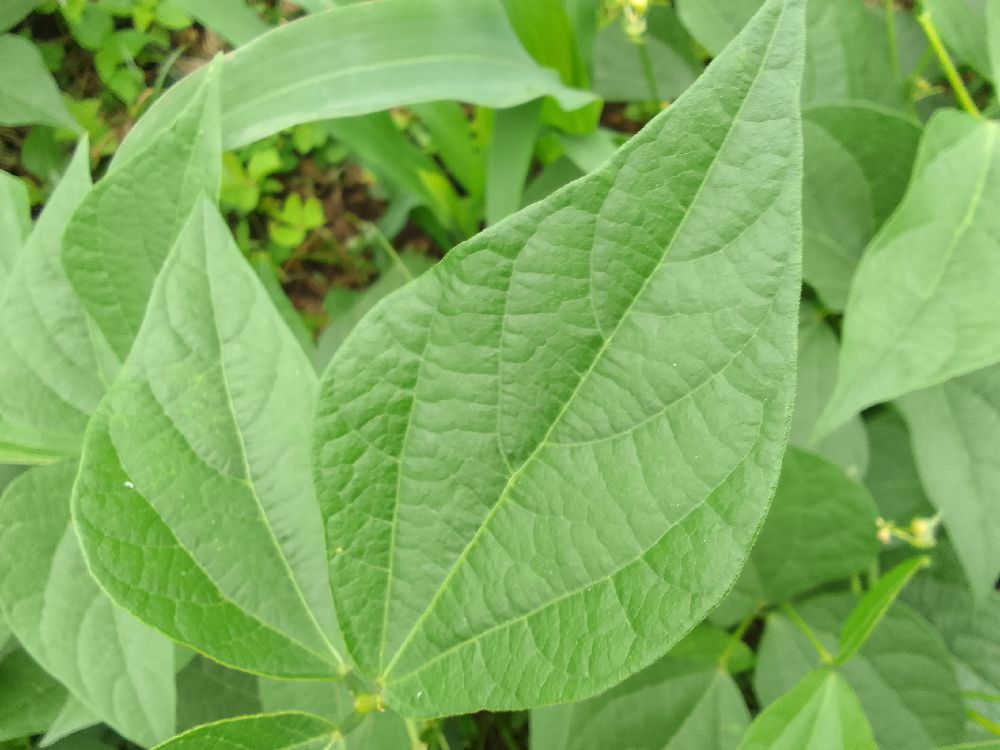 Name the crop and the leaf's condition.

common bean, healthy
